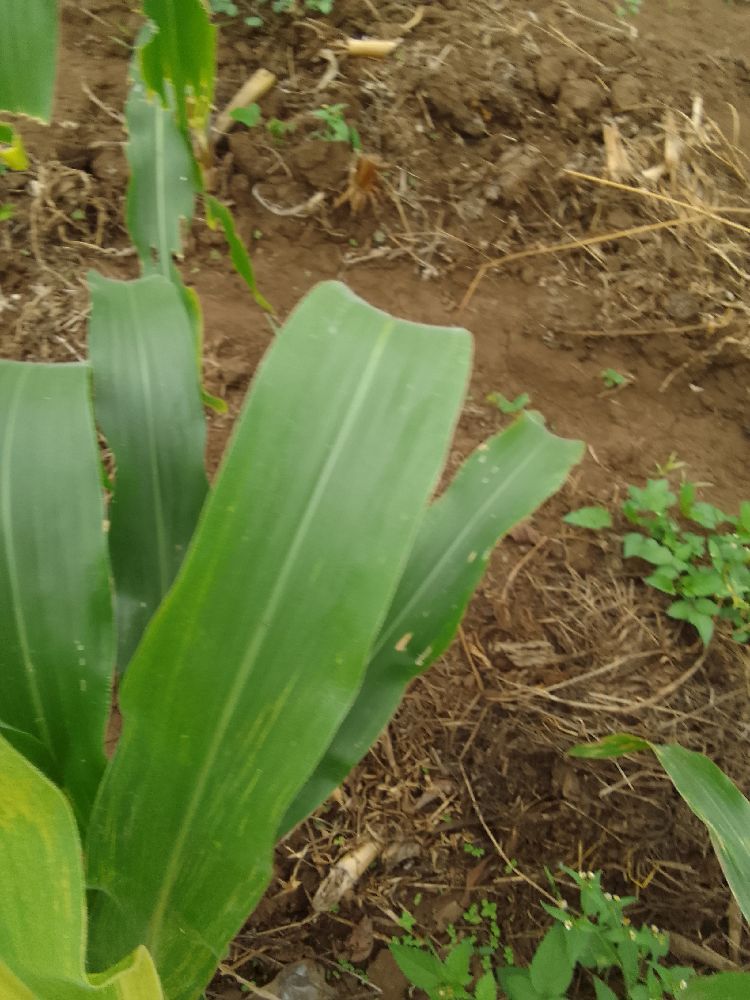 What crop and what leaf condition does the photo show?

maize, maize lethal necrosis
